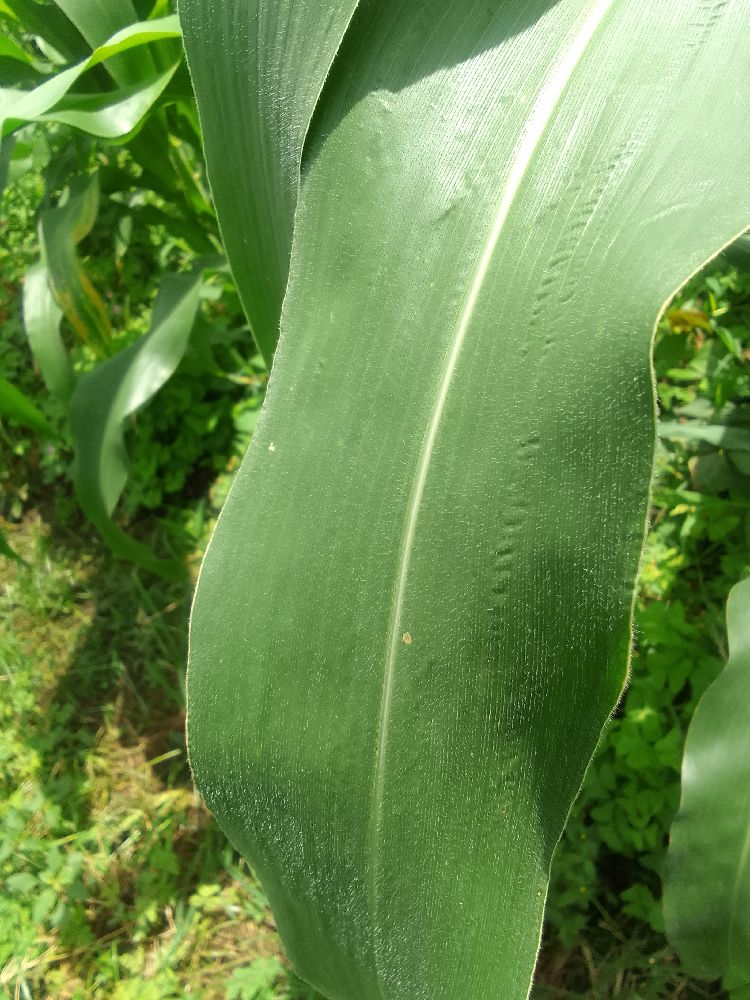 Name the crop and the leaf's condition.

maize, healthy
